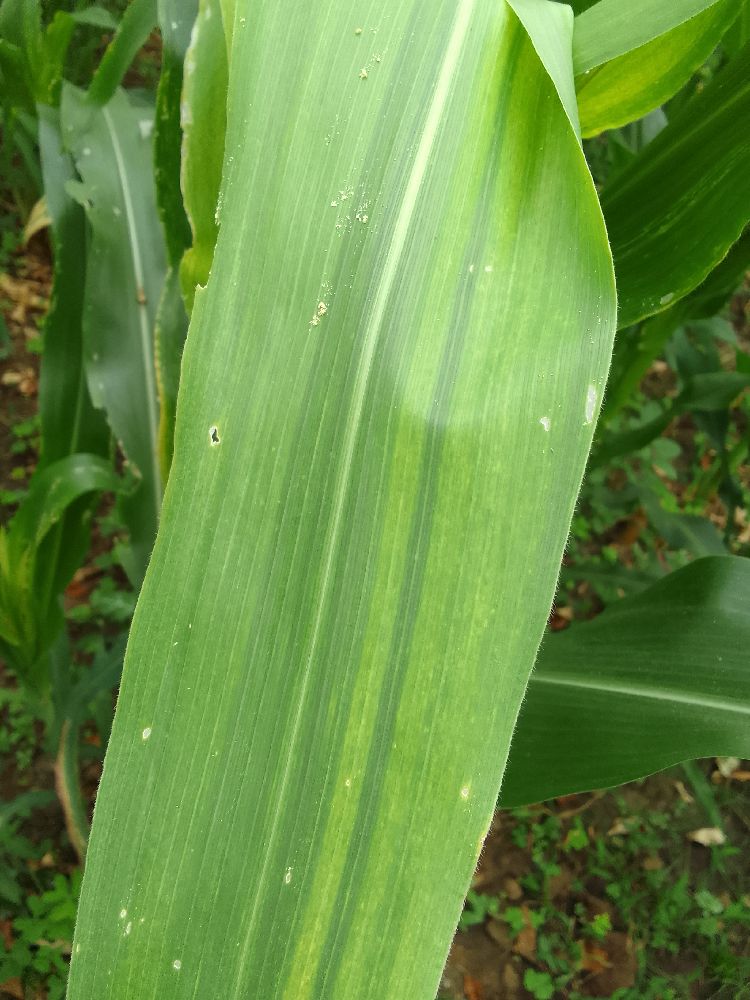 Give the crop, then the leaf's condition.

maize, maize lethal necrosis
